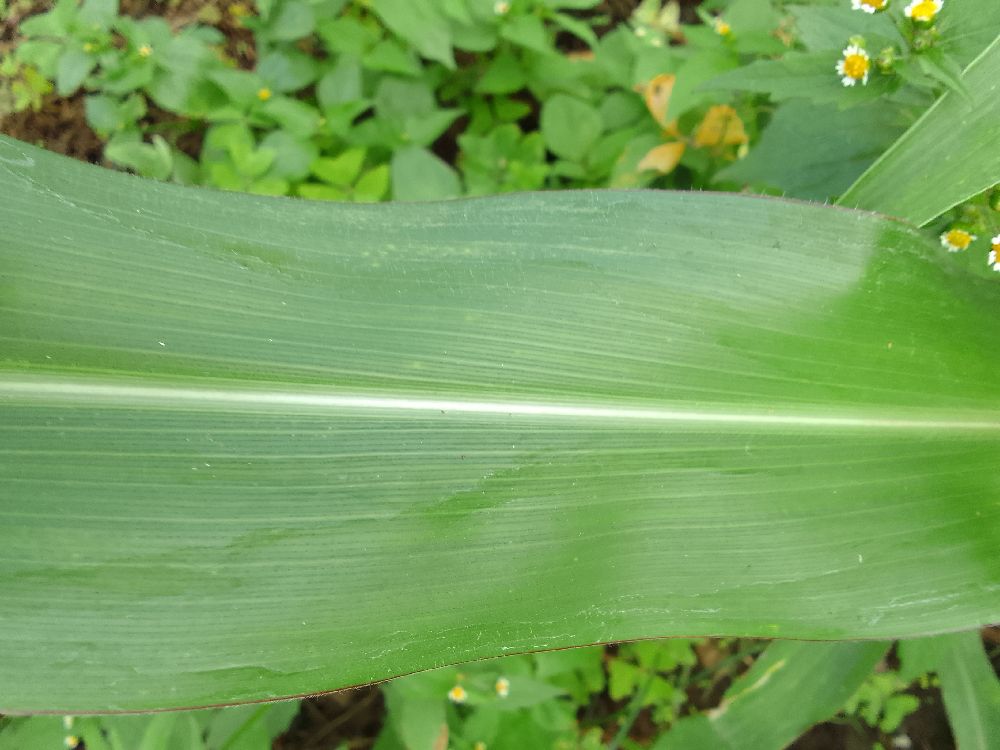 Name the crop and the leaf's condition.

maize, healthy
